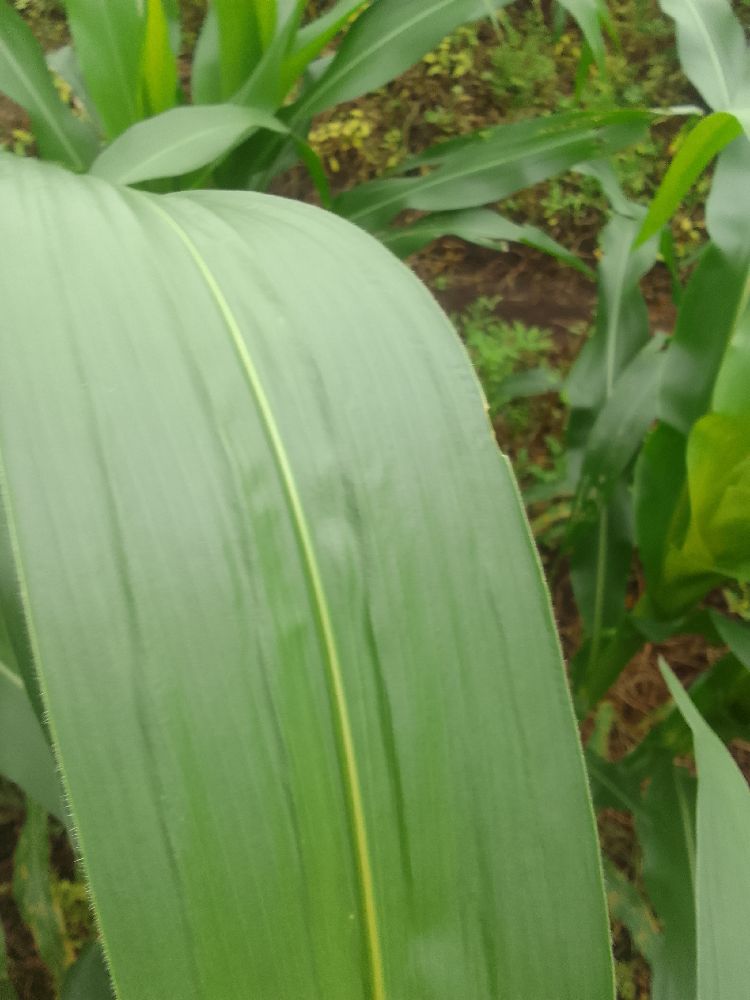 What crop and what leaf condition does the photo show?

maize, healthy
